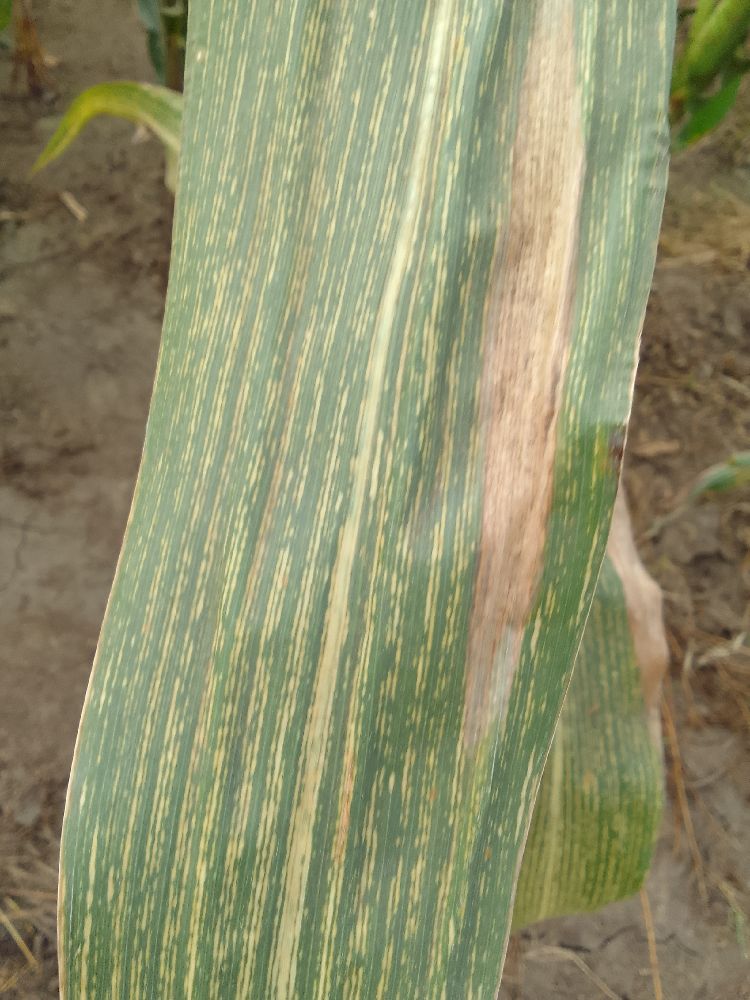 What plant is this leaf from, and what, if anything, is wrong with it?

maize, maize streak virus
